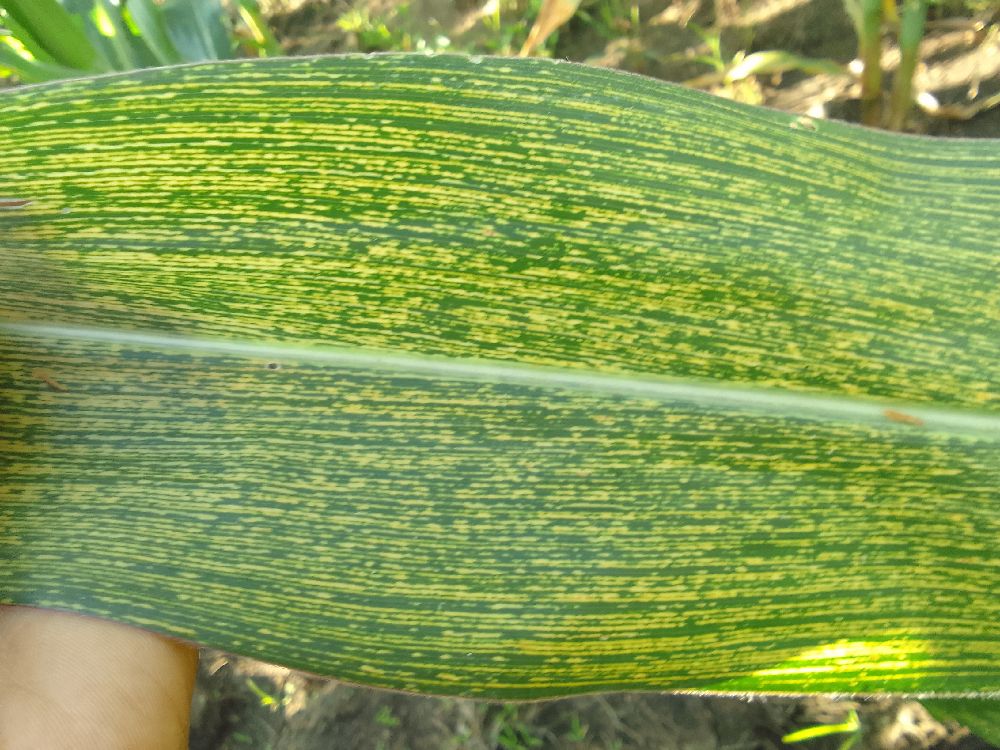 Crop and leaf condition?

maize, maize streak virus
